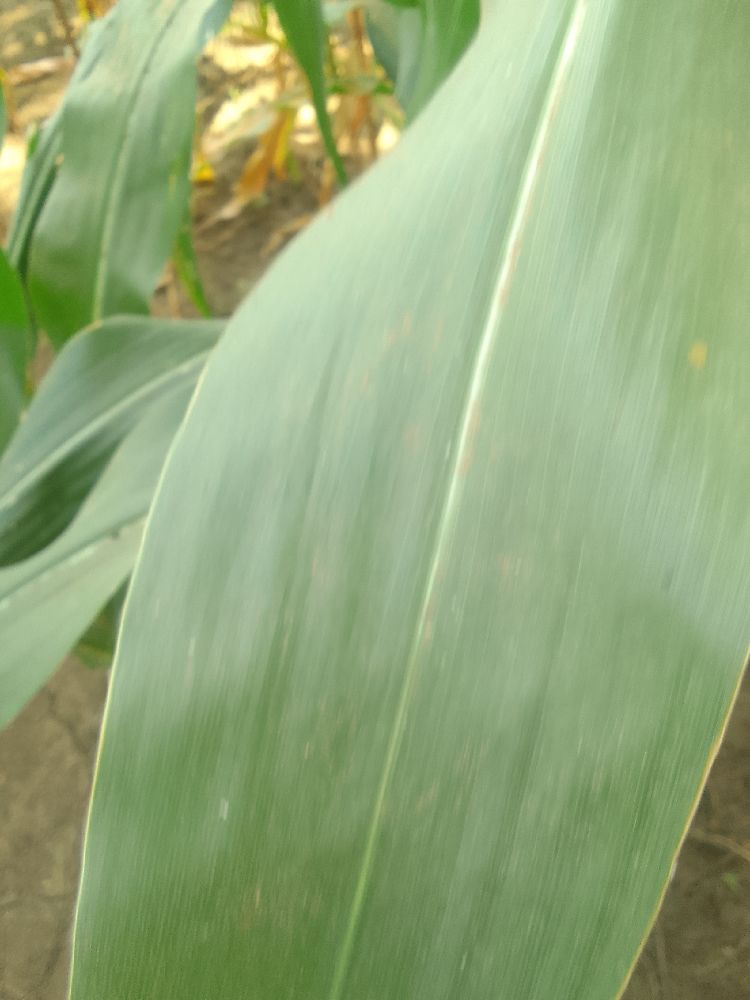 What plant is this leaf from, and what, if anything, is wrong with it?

maize, healthy
